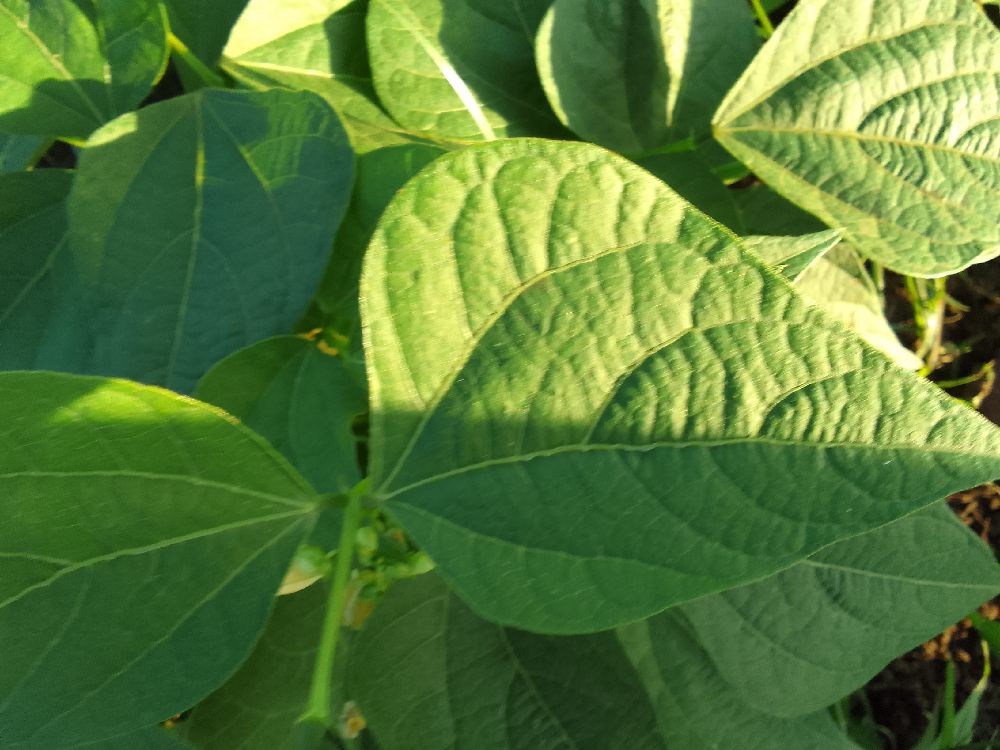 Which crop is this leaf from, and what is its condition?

common bean, healthy
